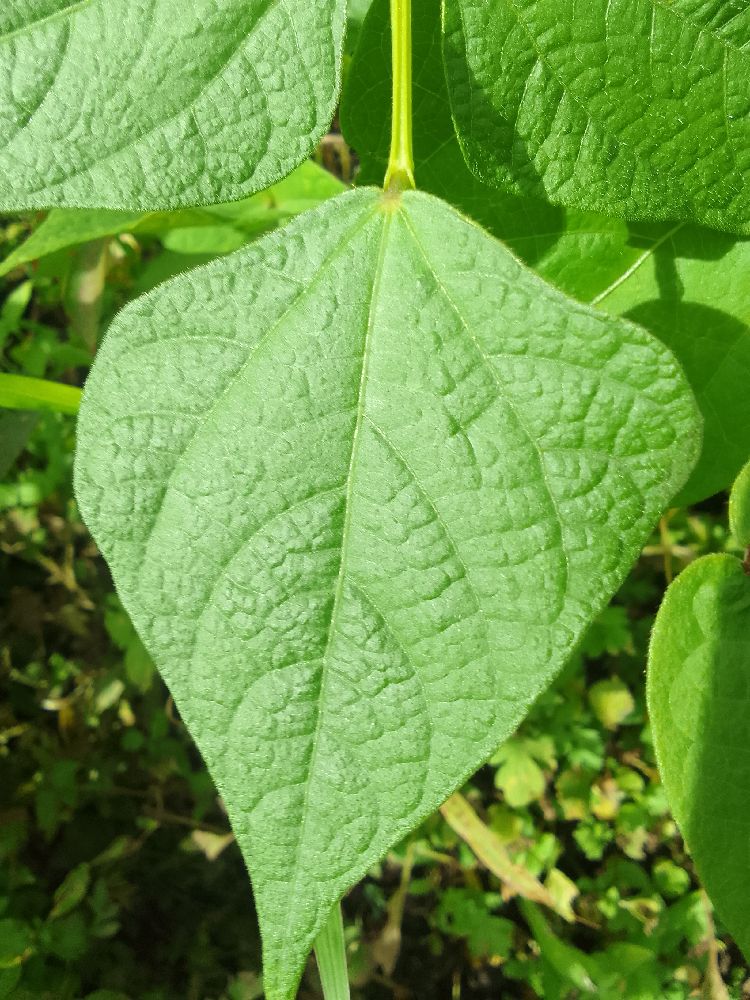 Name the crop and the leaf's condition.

common bean, healthy
